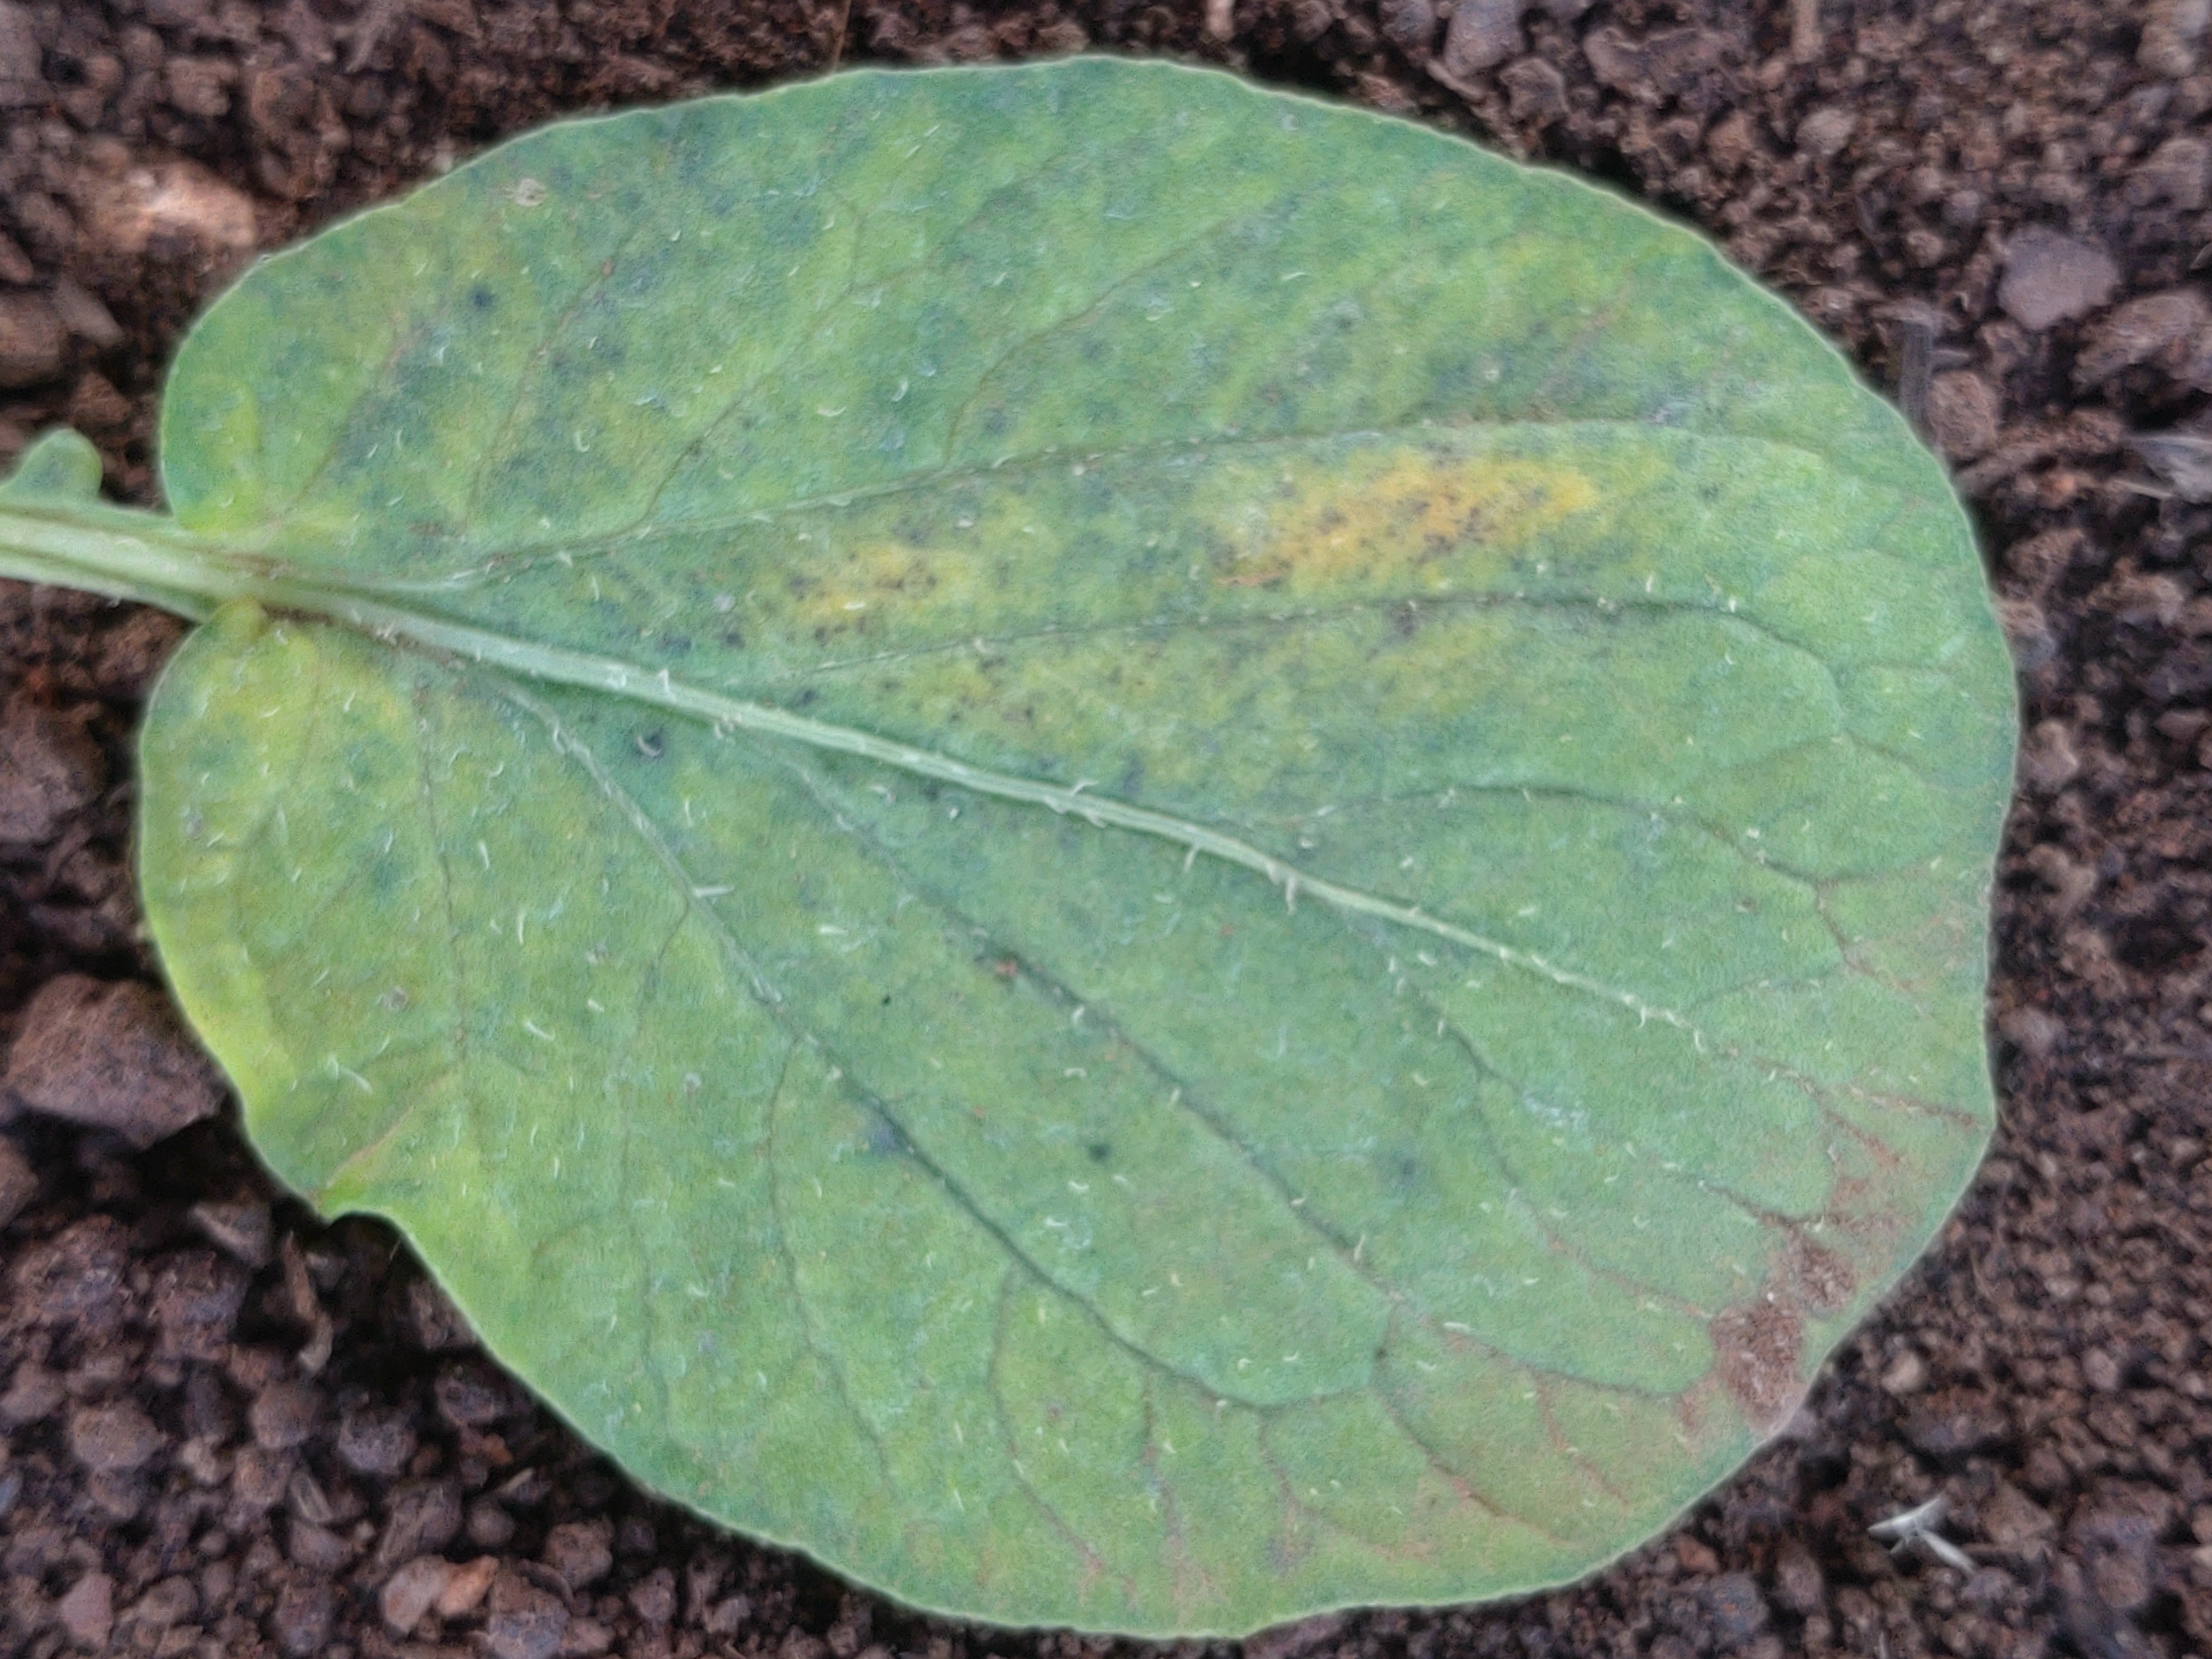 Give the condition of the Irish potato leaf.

late blight
